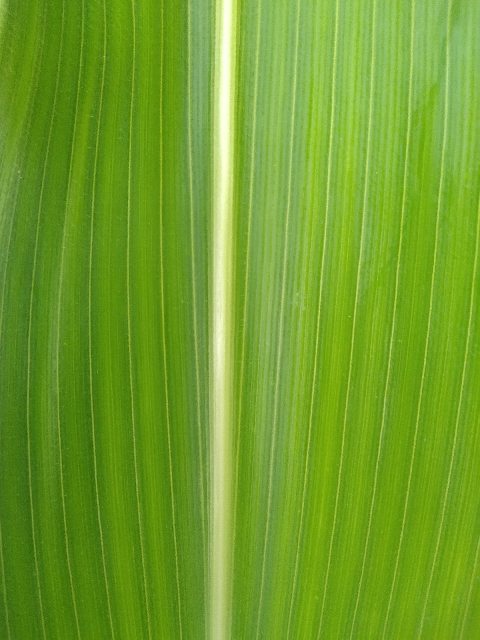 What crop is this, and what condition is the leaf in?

maize, healthy
